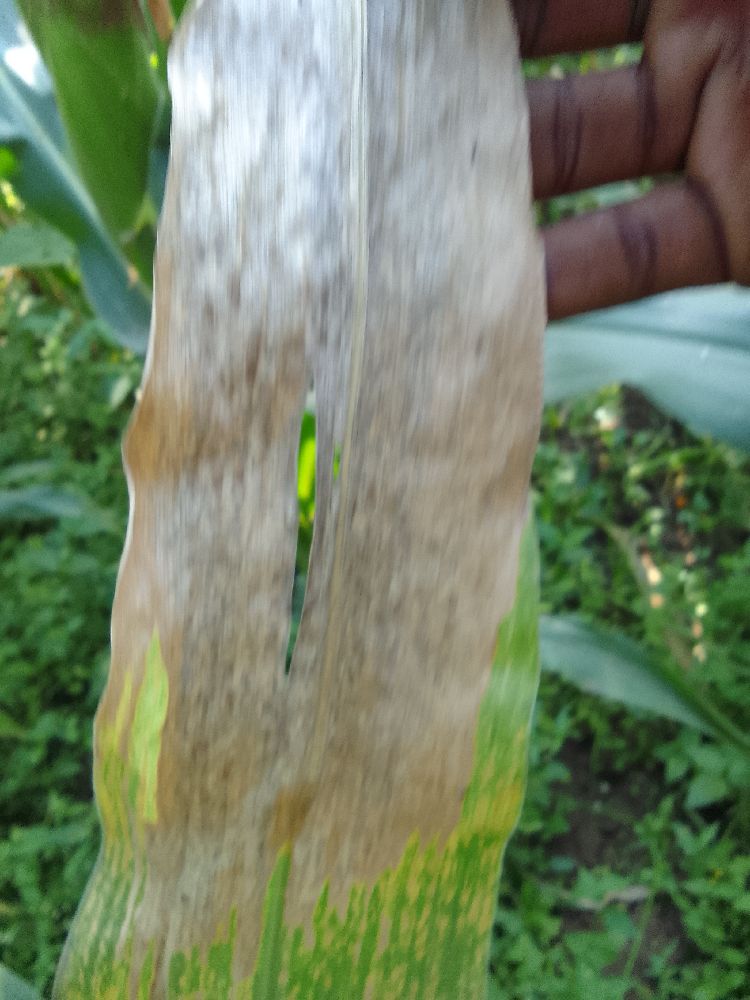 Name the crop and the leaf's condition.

maize, maize lethal necrosis
